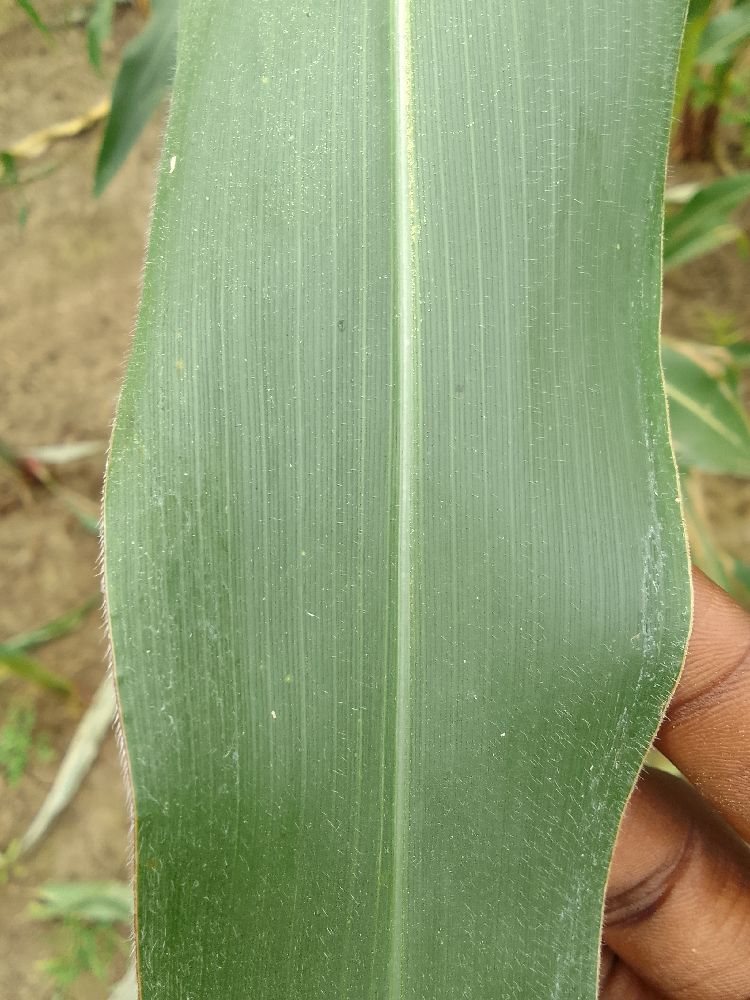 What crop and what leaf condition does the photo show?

maize, healthy
